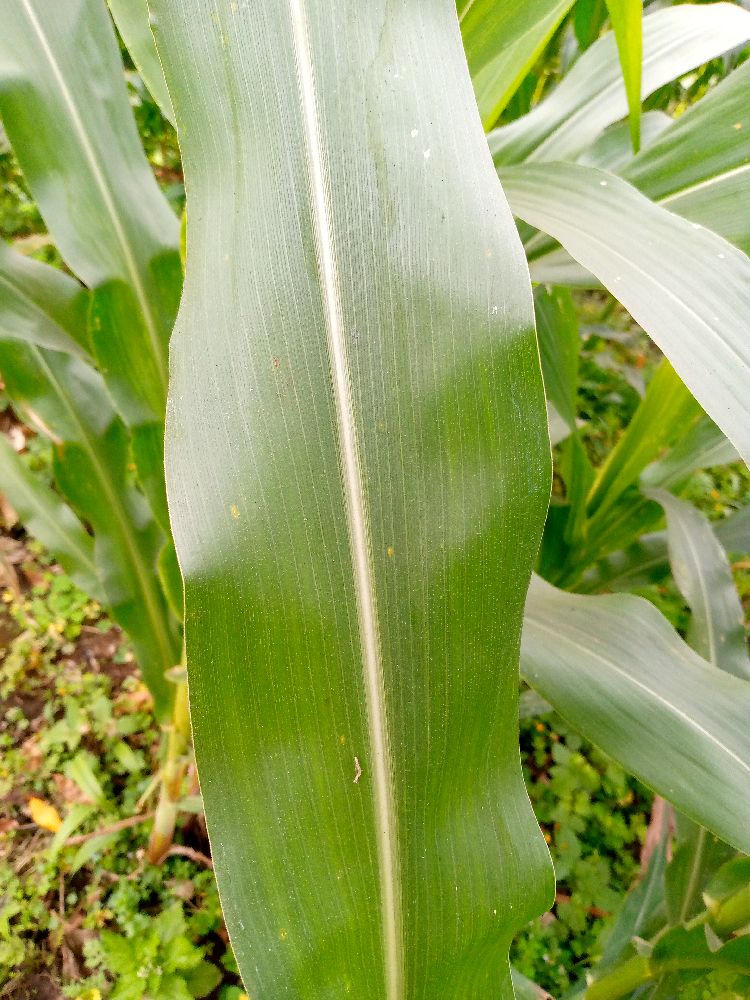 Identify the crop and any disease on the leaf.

maize, healthy
